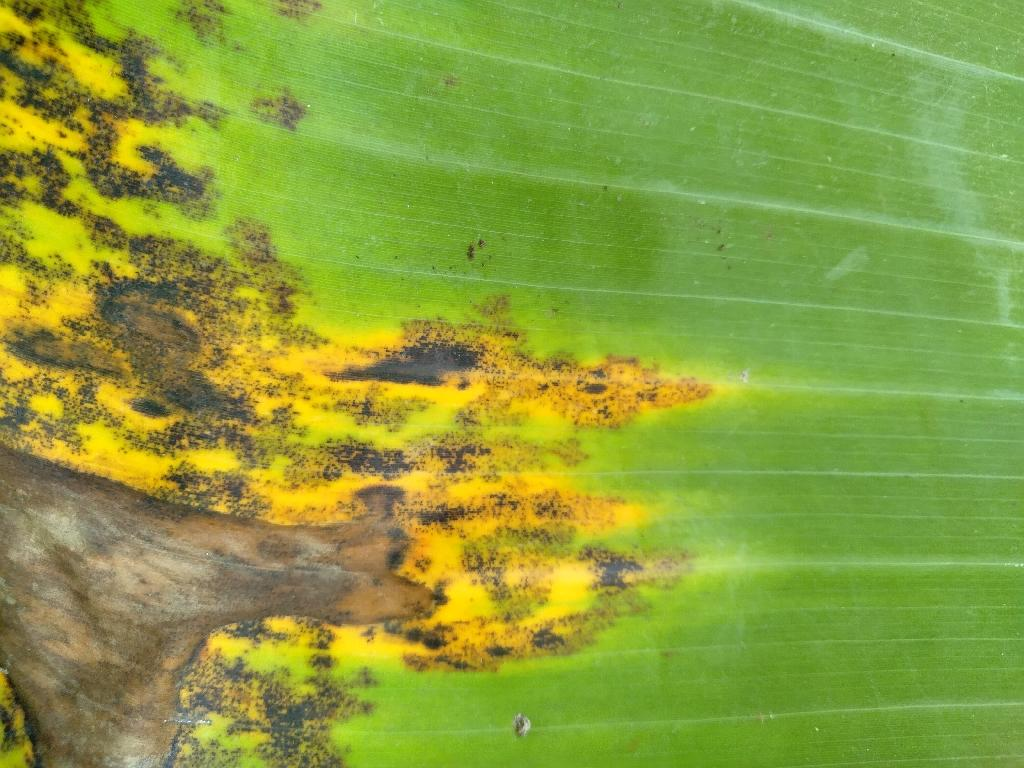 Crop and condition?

banana, black sigatoka
